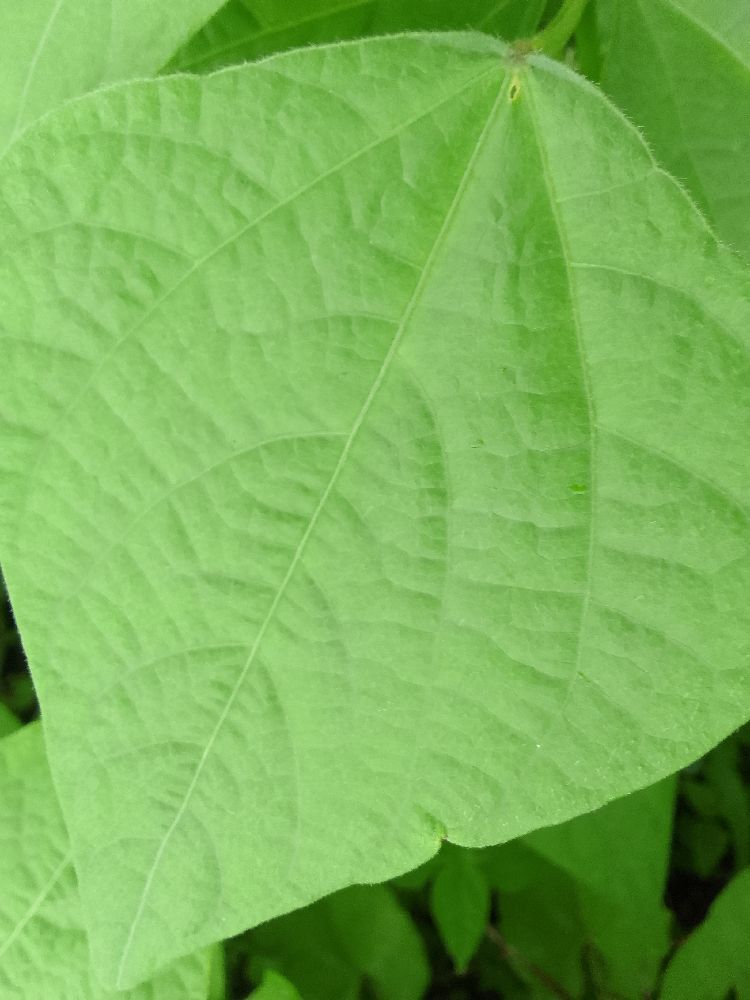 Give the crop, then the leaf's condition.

common bean, healthy
